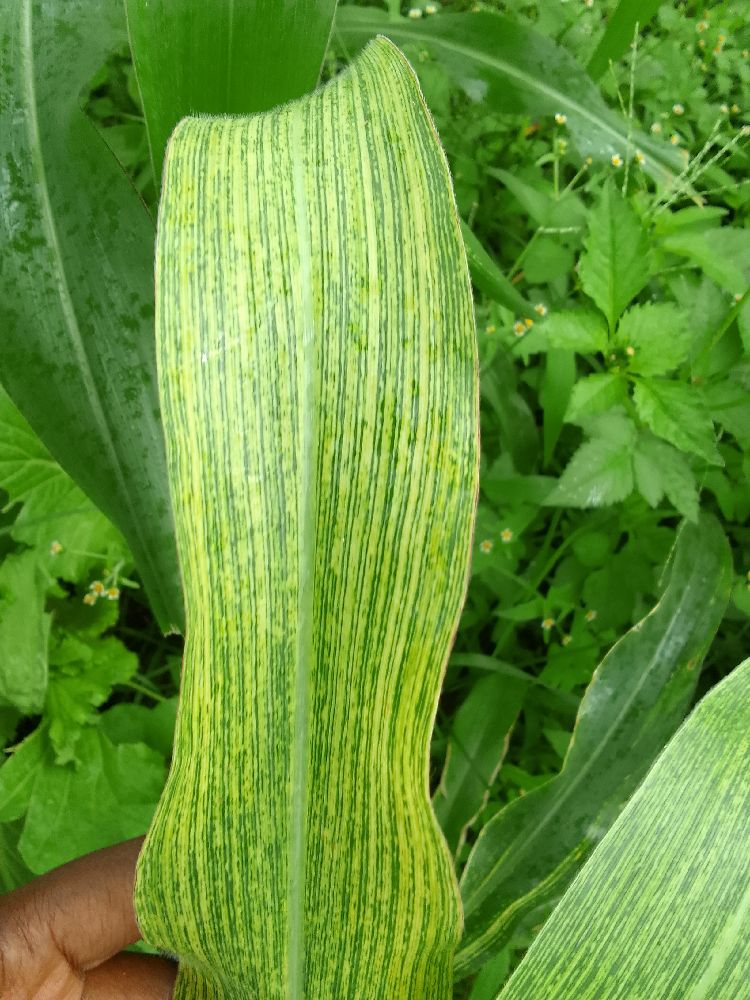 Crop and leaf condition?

maize, maize streak virus
